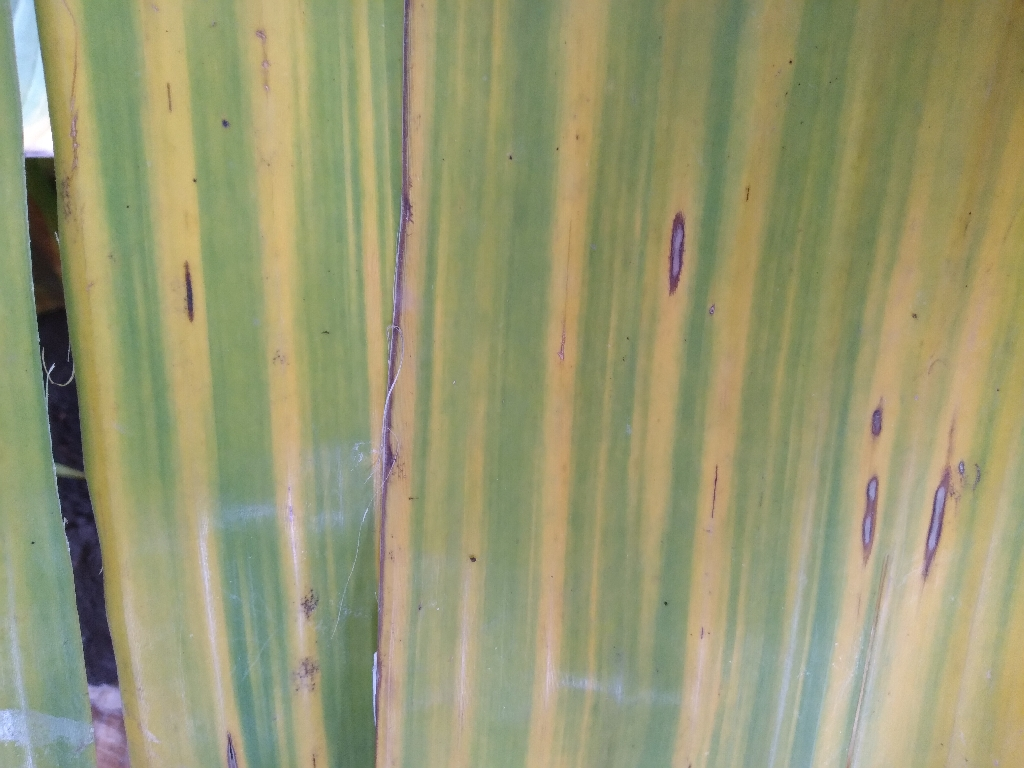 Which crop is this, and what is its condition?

banana, fusarium wilt race 1
